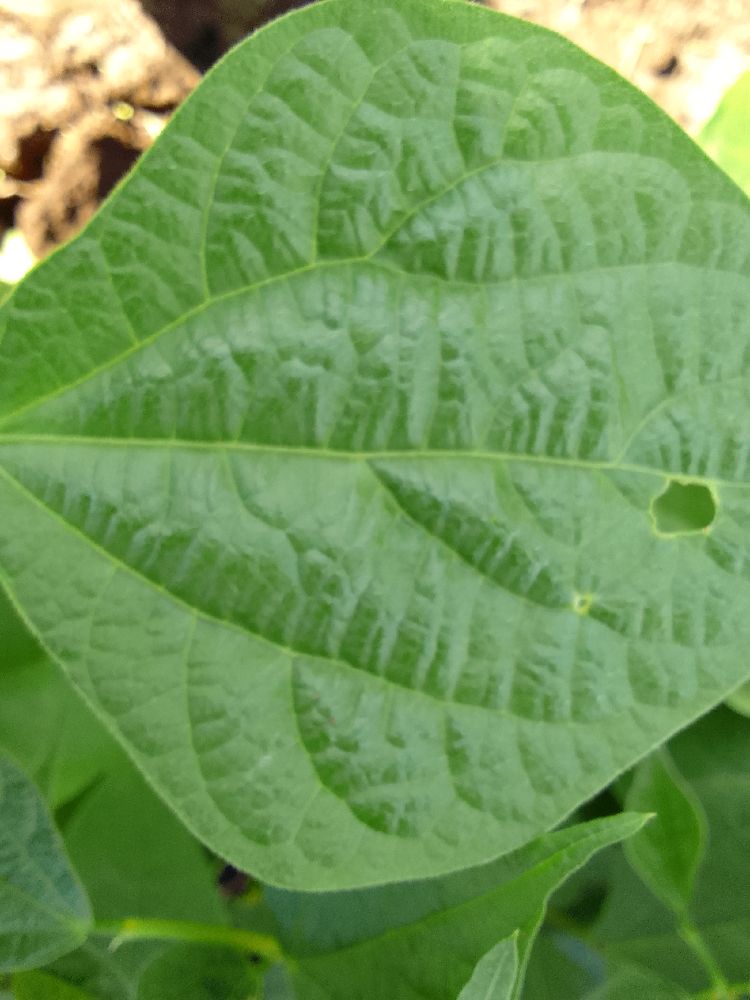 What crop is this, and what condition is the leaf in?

common bean, healthy
